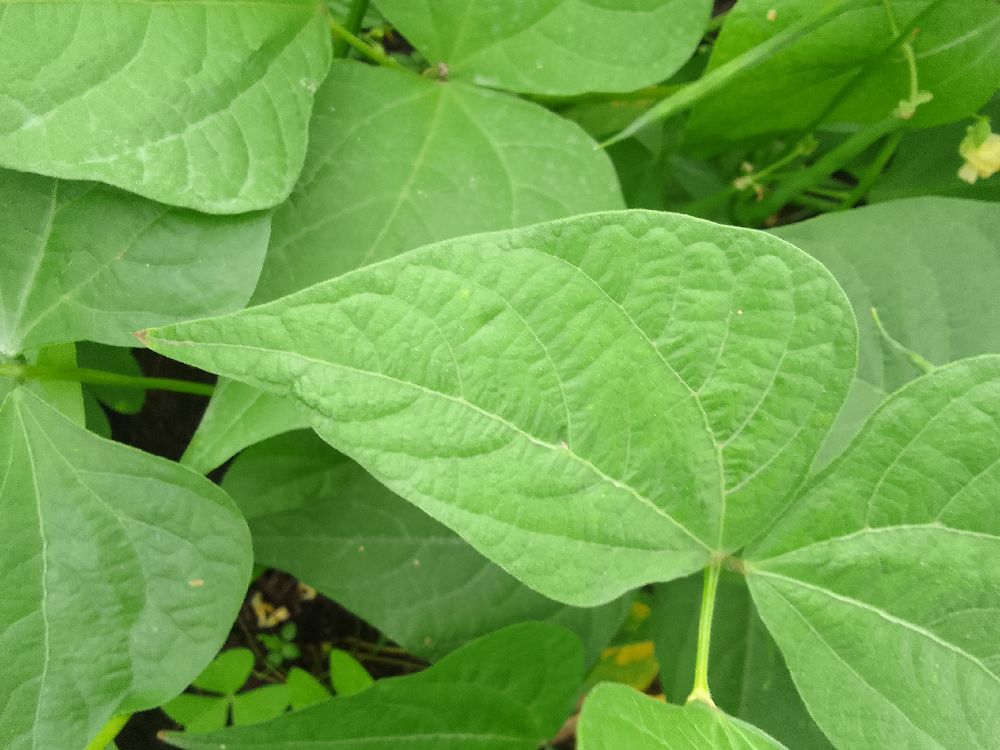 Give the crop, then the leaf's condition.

common bean, healthy
